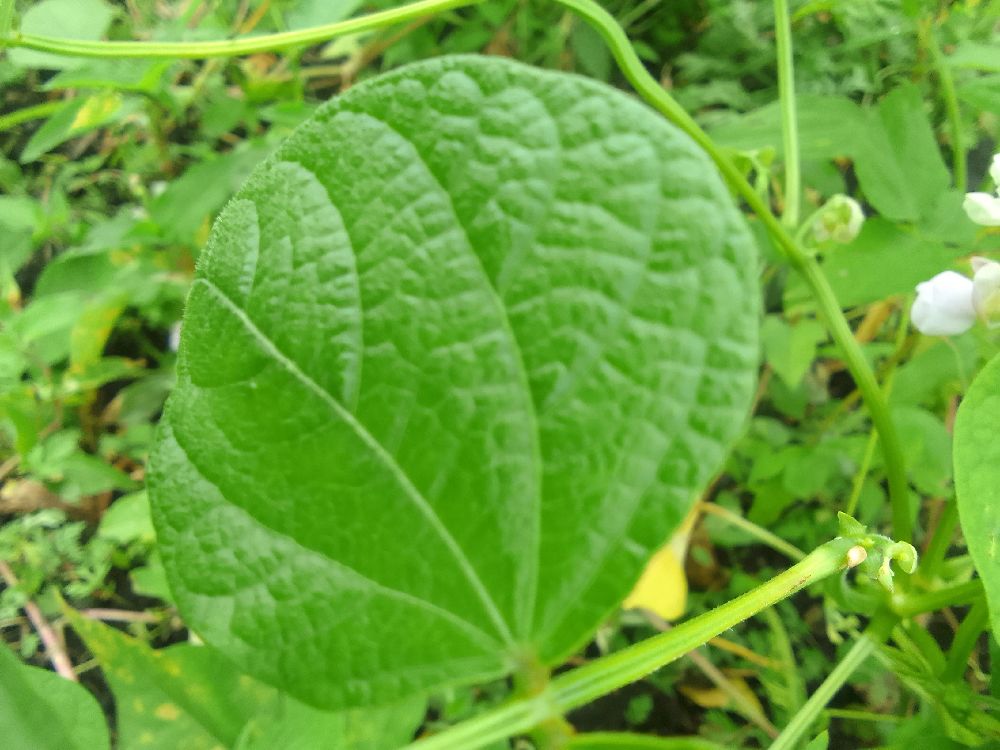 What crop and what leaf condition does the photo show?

common bean, healthy
